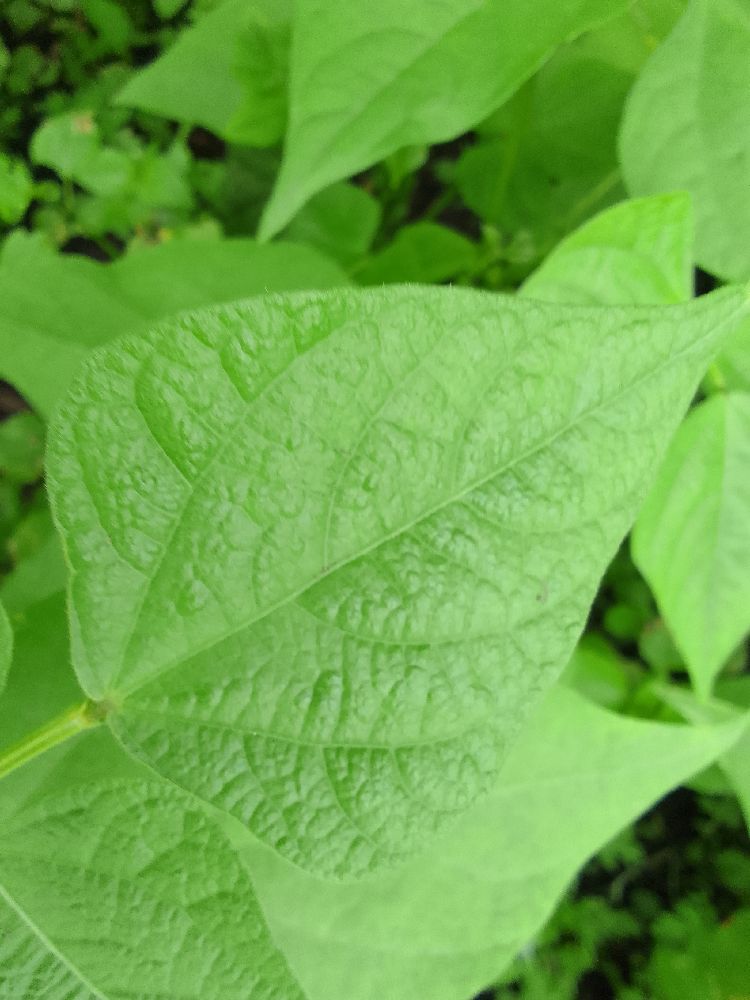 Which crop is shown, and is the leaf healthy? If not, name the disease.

common bean, healthy
